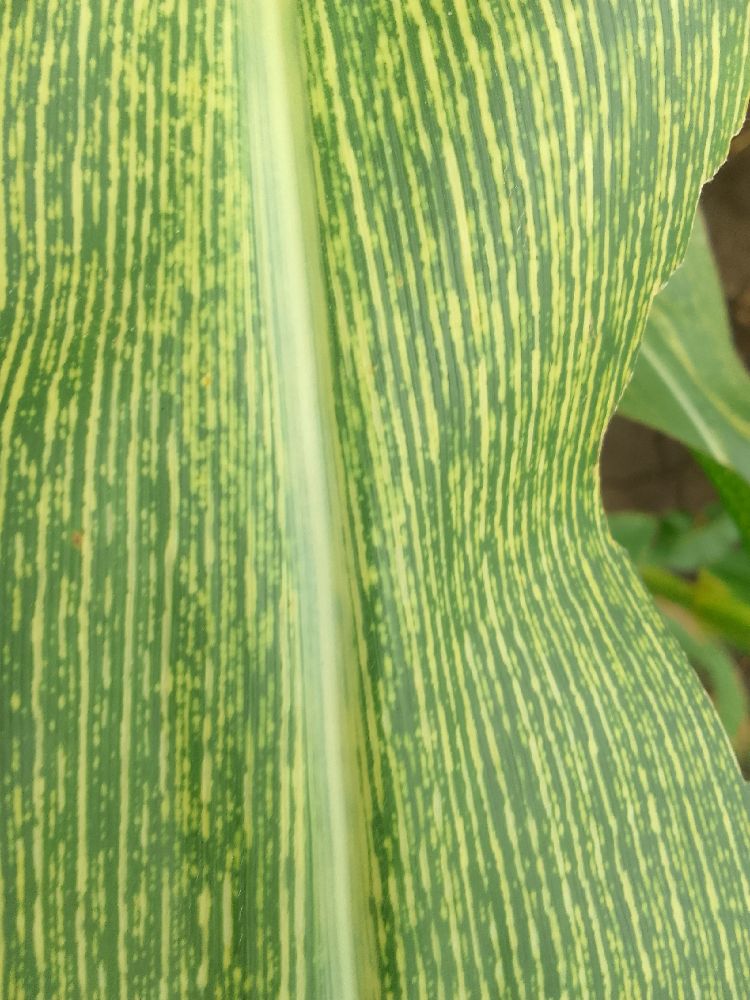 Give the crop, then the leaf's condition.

maize, maize streak virus
